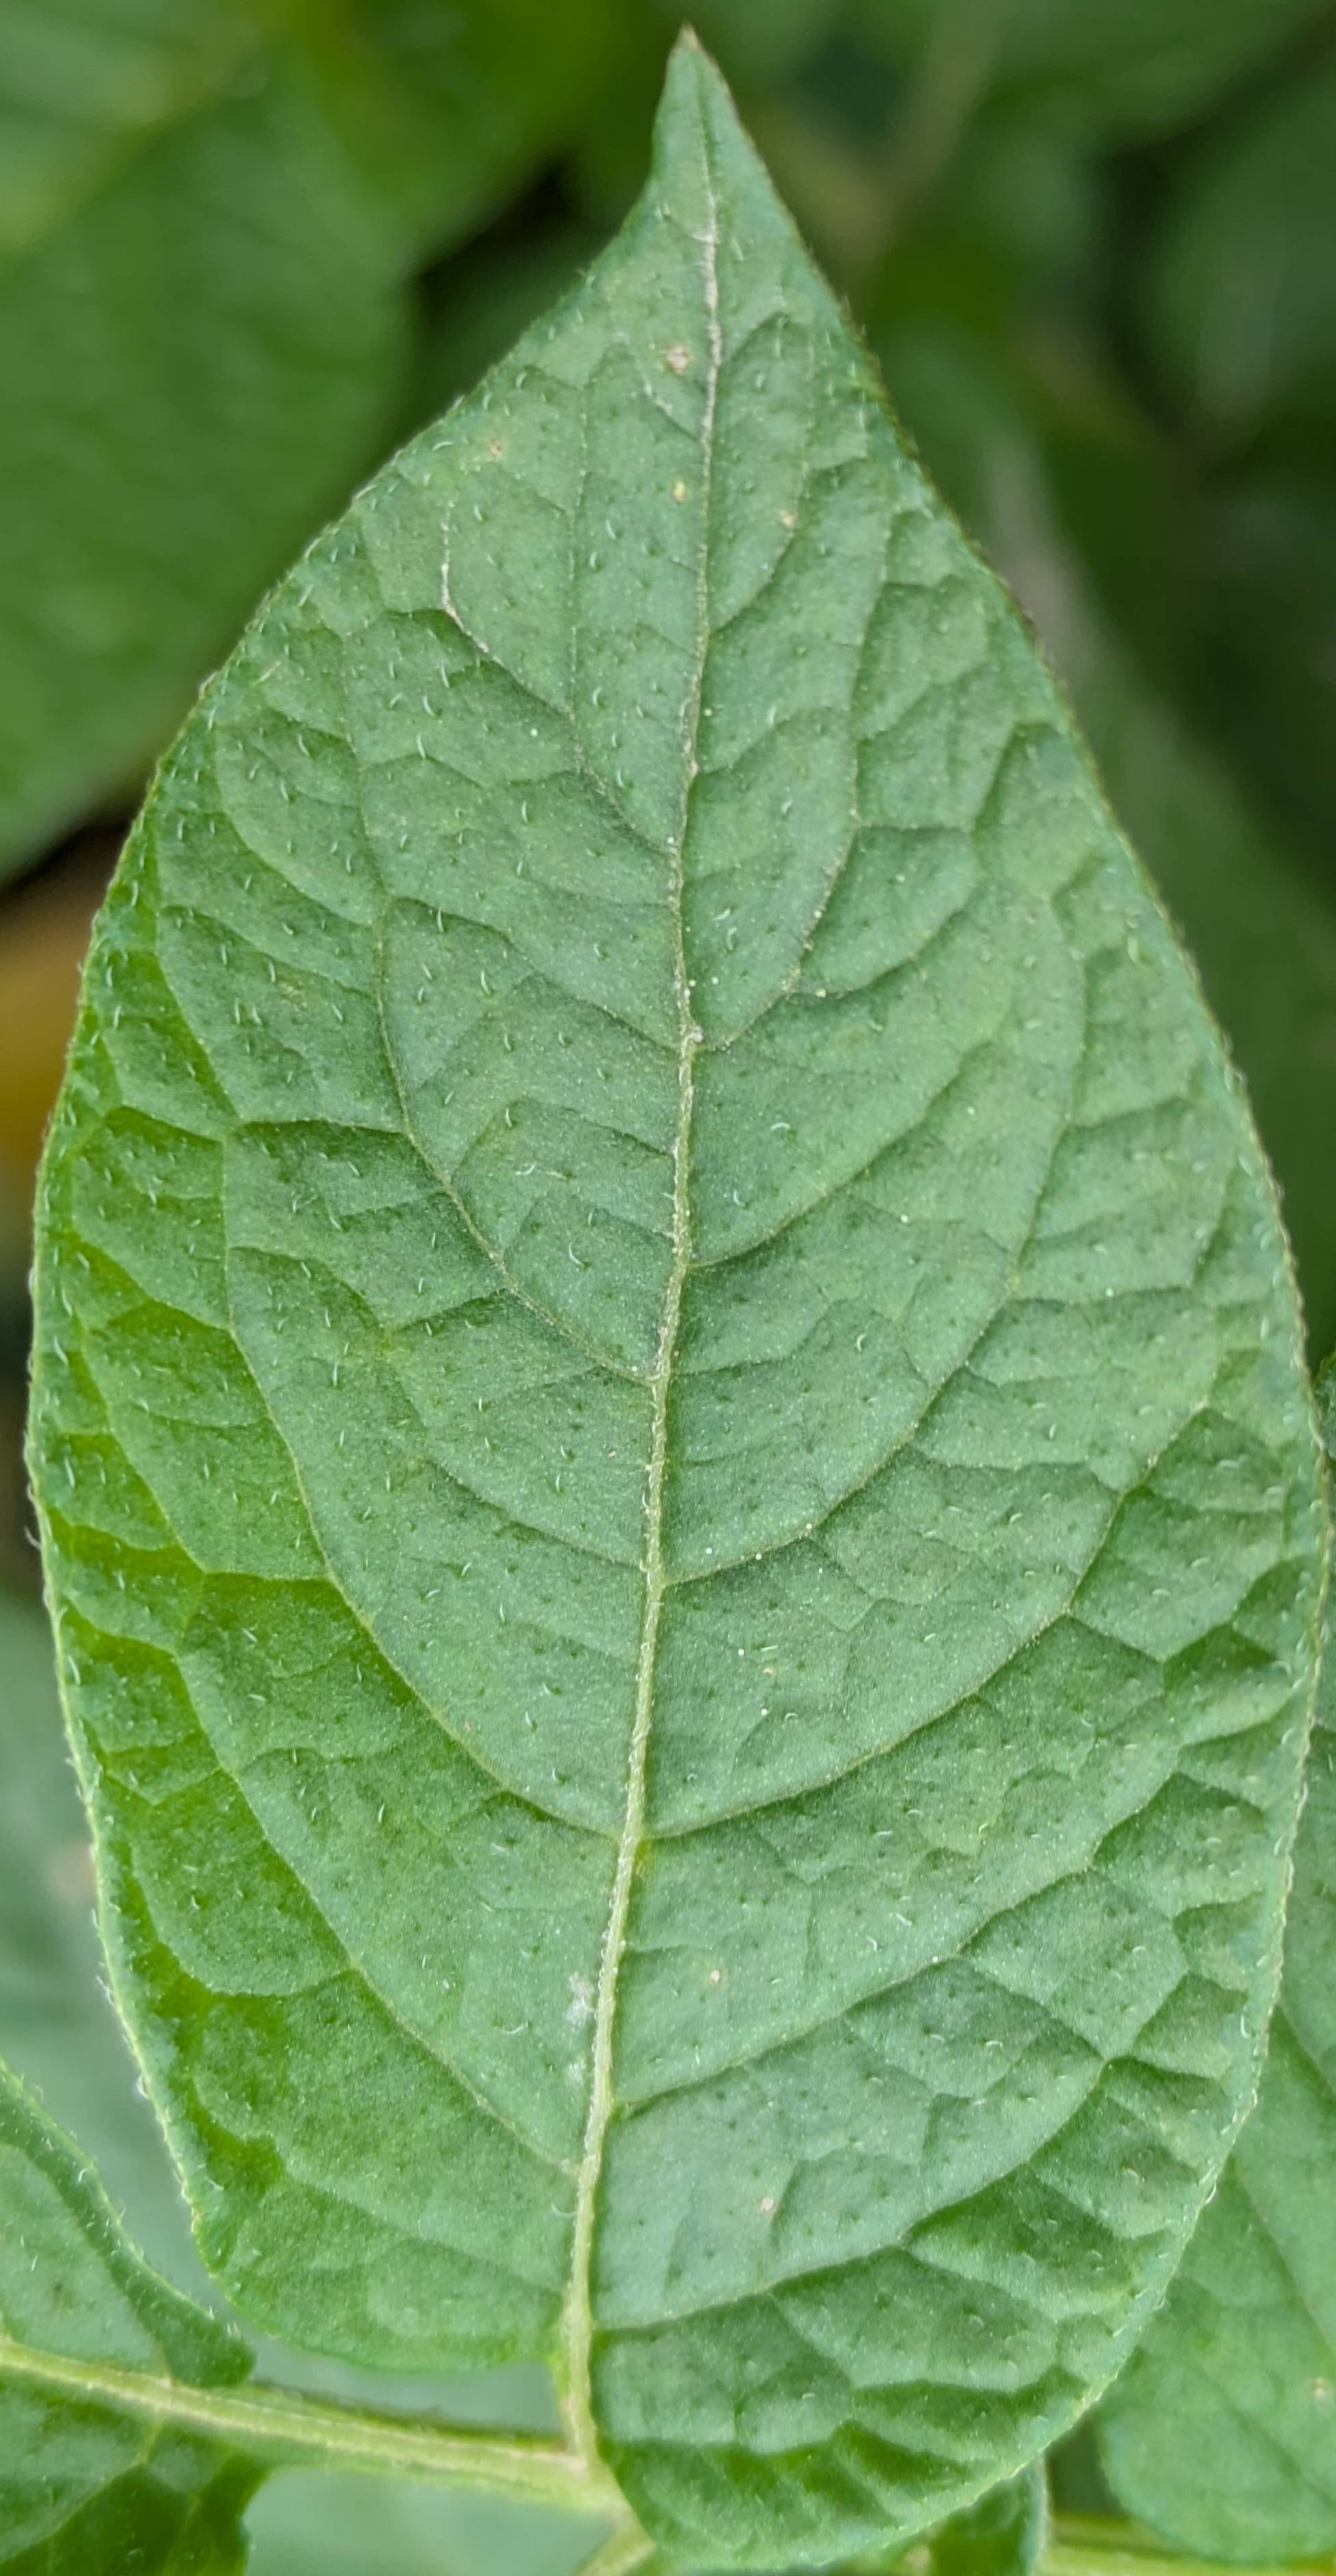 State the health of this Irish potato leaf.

healthy
